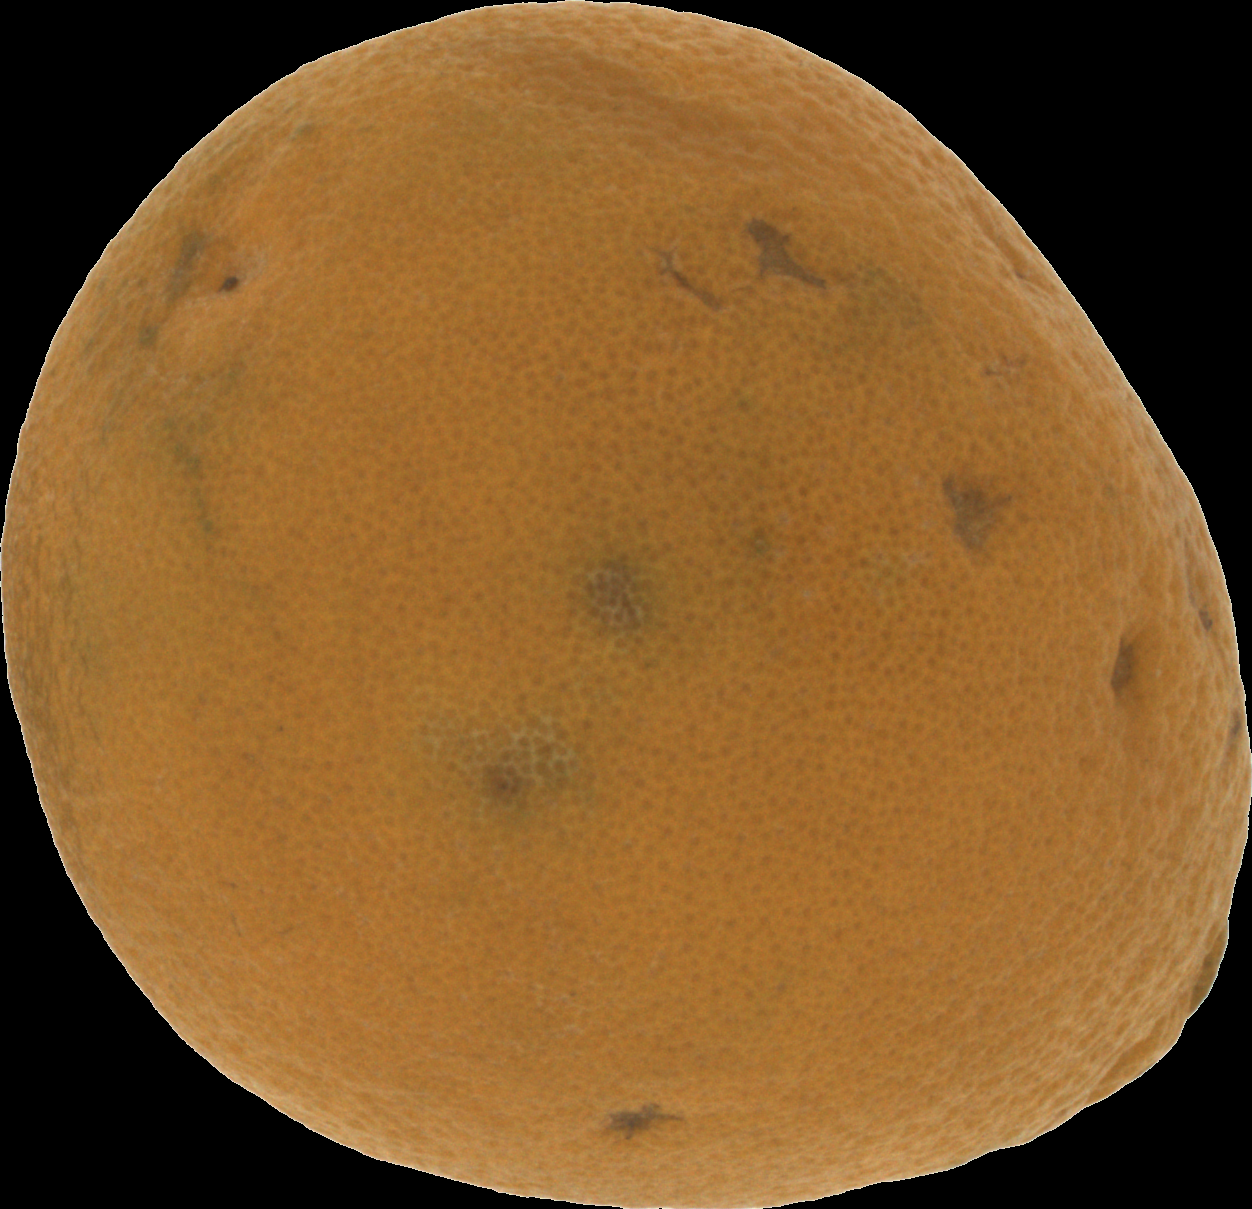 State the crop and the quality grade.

orange, bad
